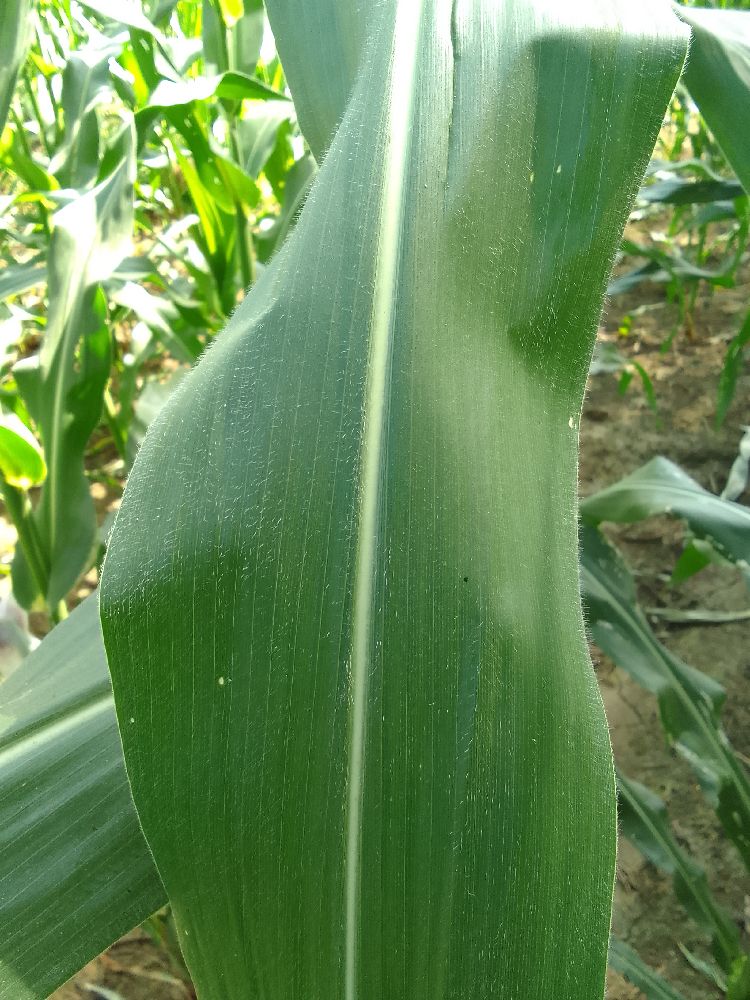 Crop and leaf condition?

maize, healthy
